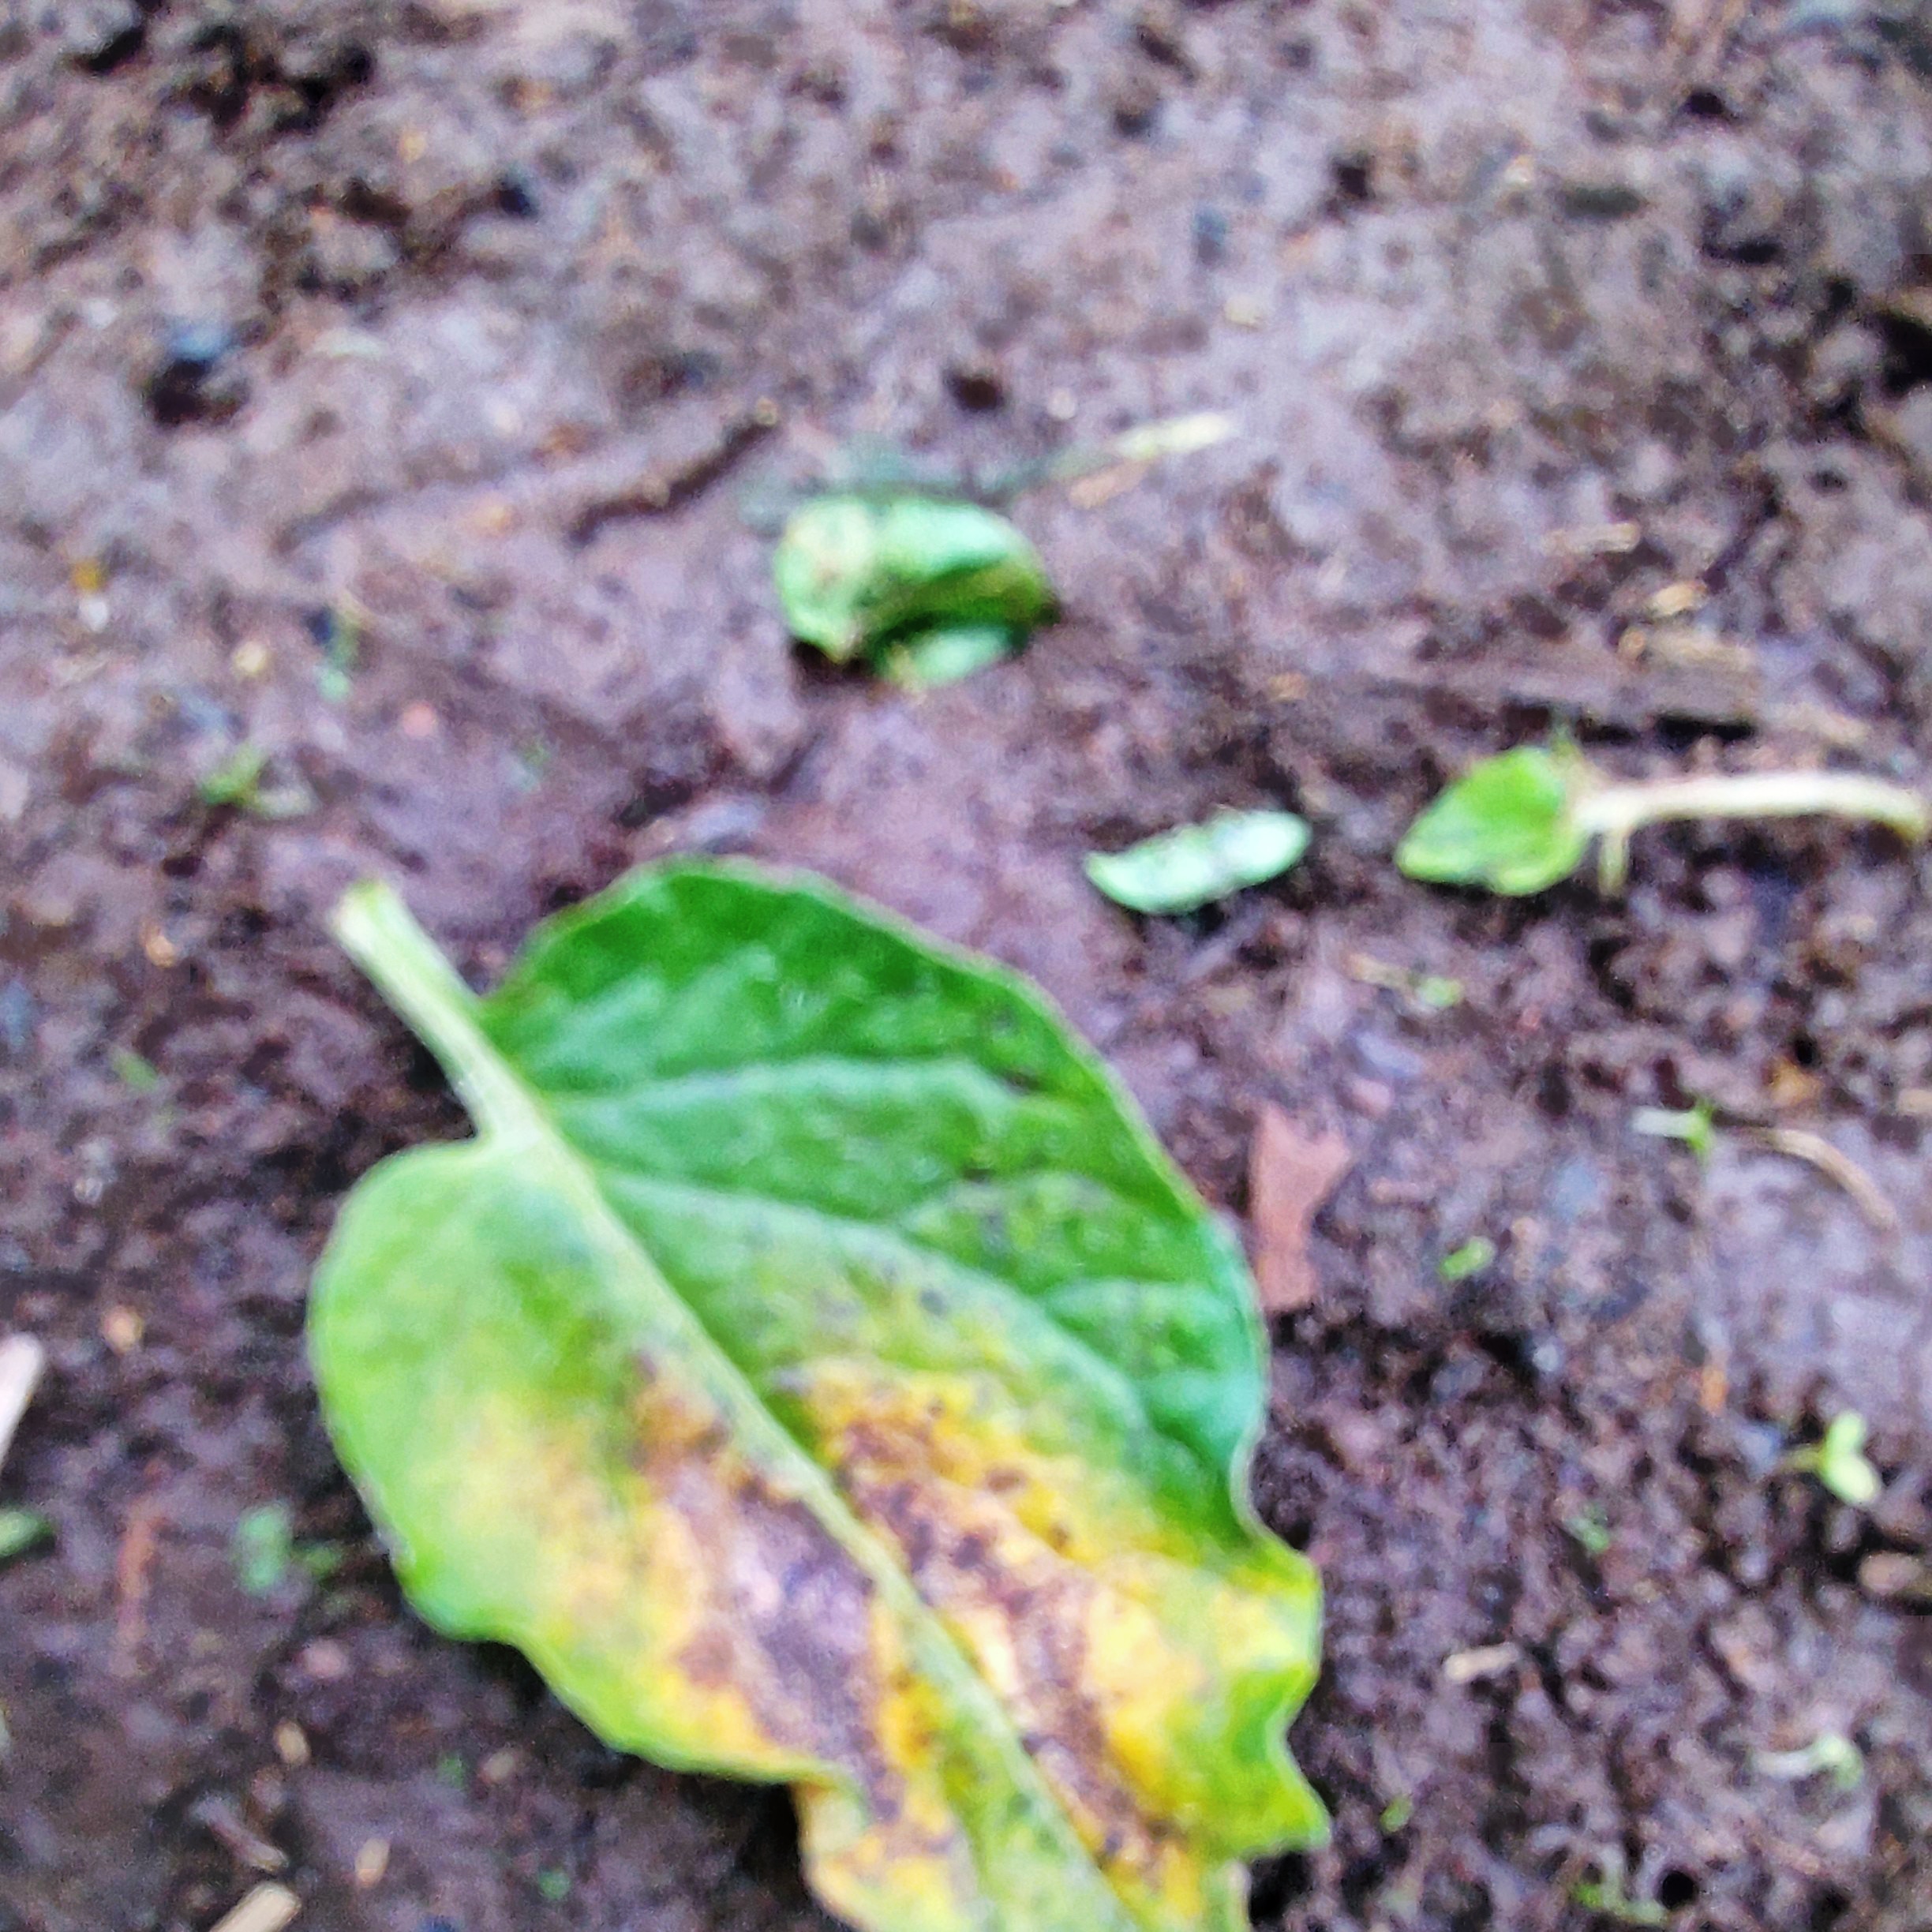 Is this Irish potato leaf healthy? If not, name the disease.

late blight
